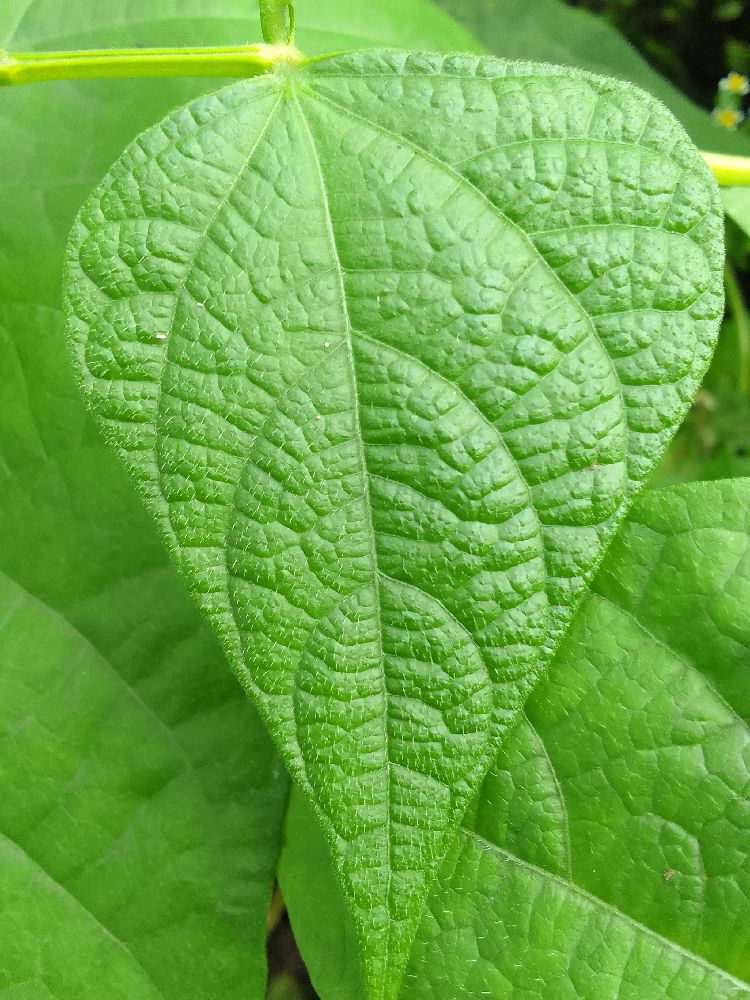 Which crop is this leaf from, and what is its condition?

common bean, healthy
